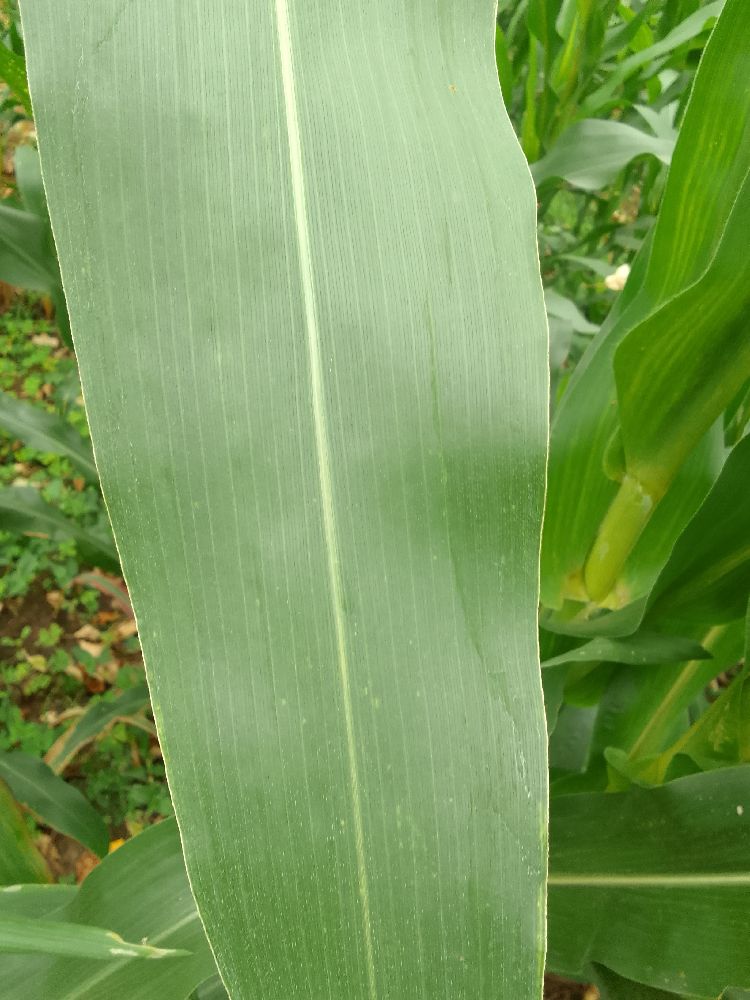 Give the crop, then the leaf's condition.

maize, healthy
